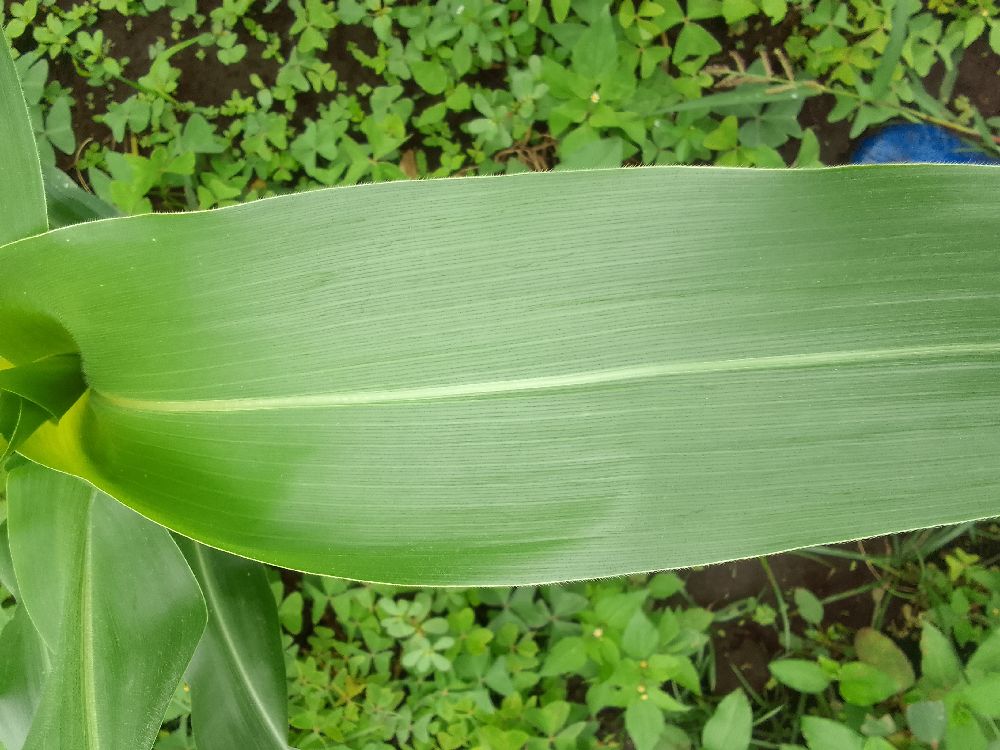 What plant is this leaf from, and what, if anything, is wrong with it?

maize, healthy
